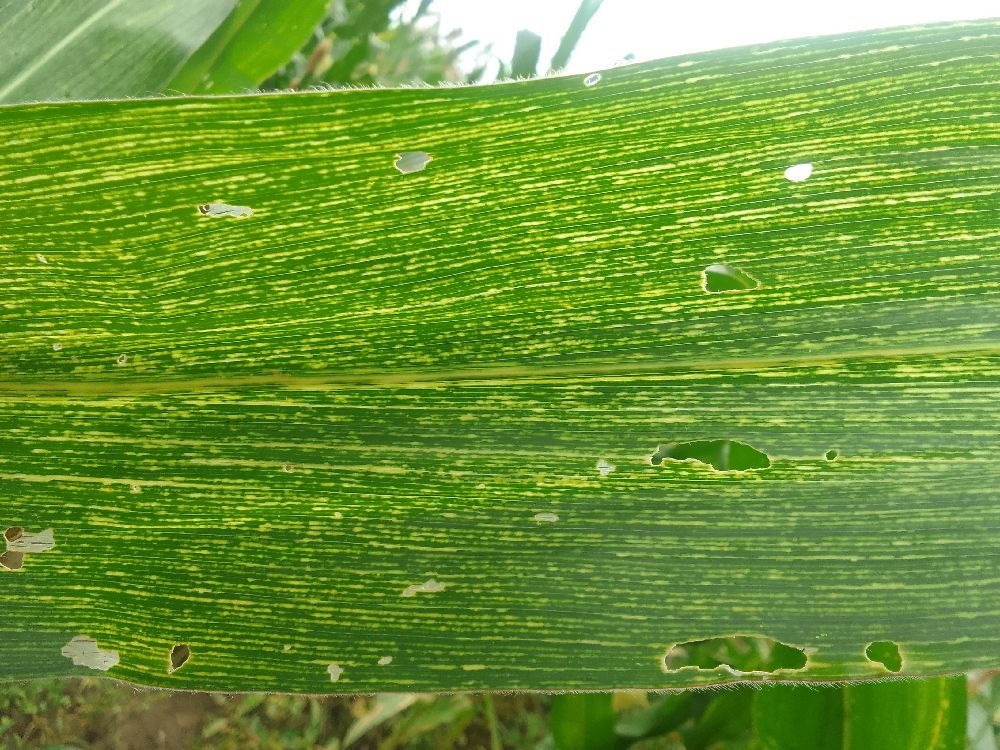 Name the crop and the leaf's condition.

maize, maize streak virus
